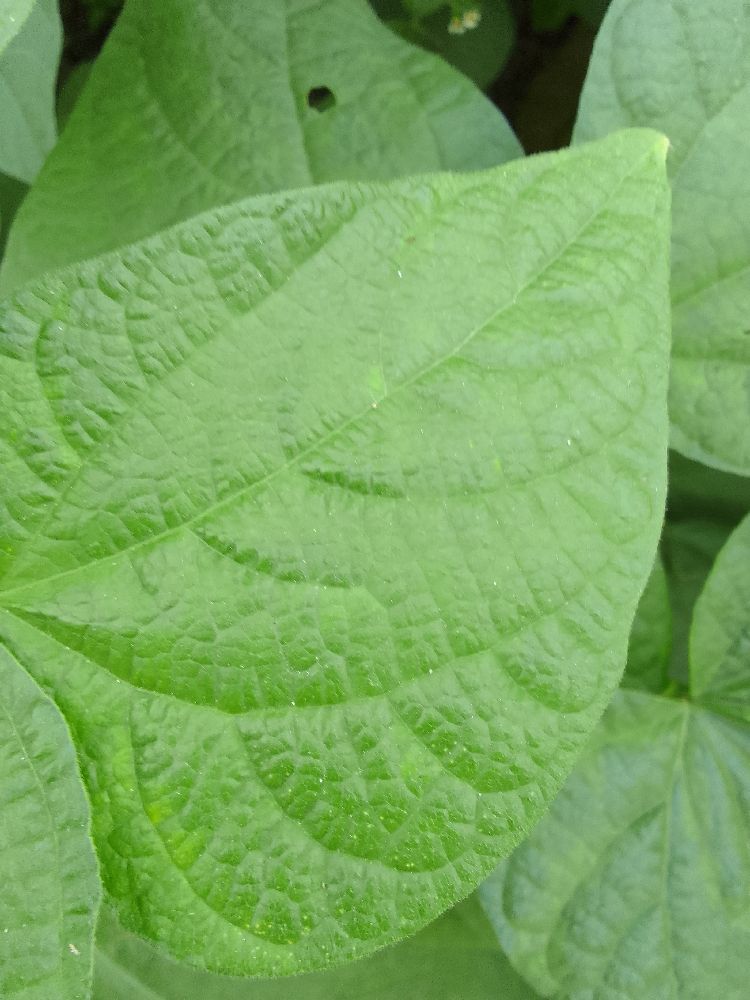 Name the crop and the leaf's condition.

common bean, healthy
